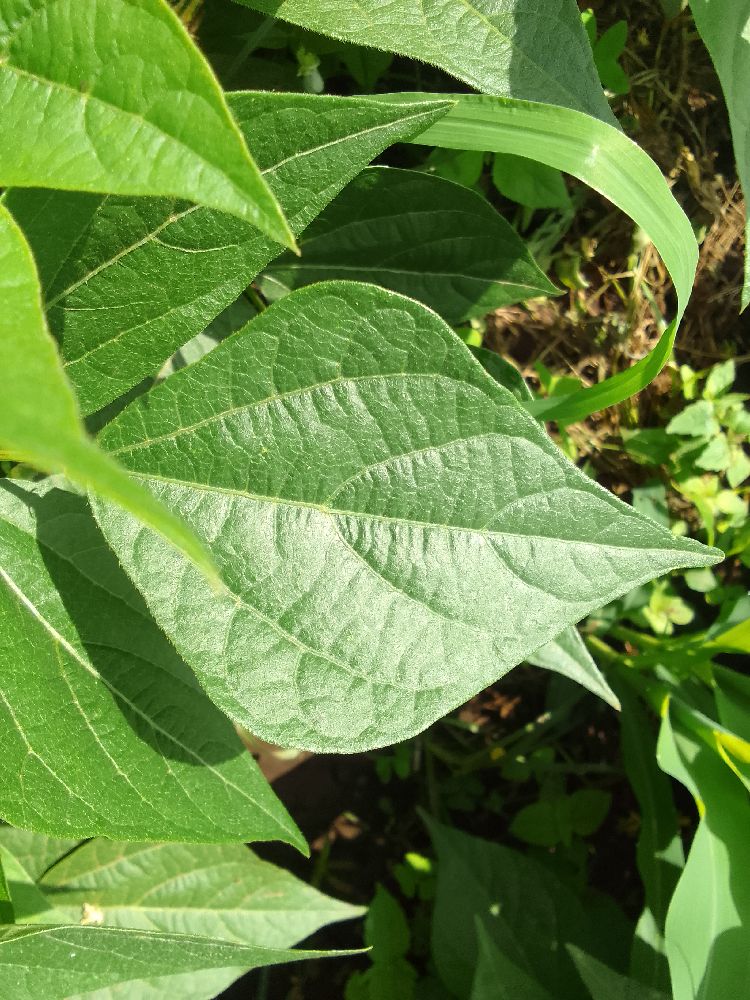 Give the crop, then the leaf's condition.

common bean, healthy
